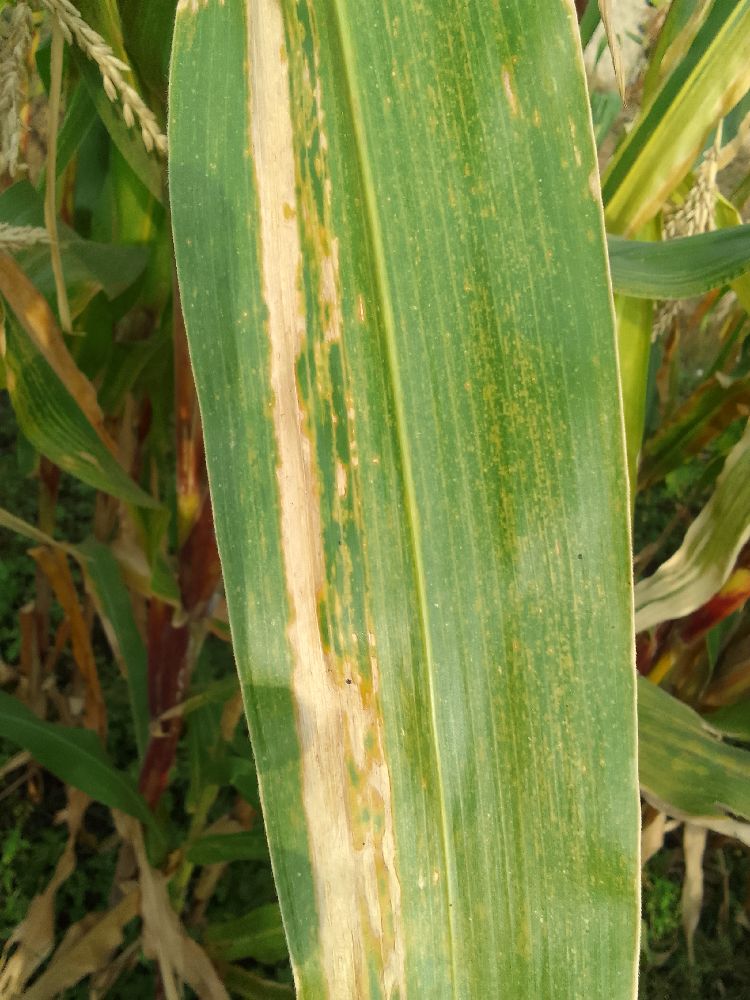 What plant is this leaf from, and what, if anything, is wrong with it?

maize, maize lethal necrosis
